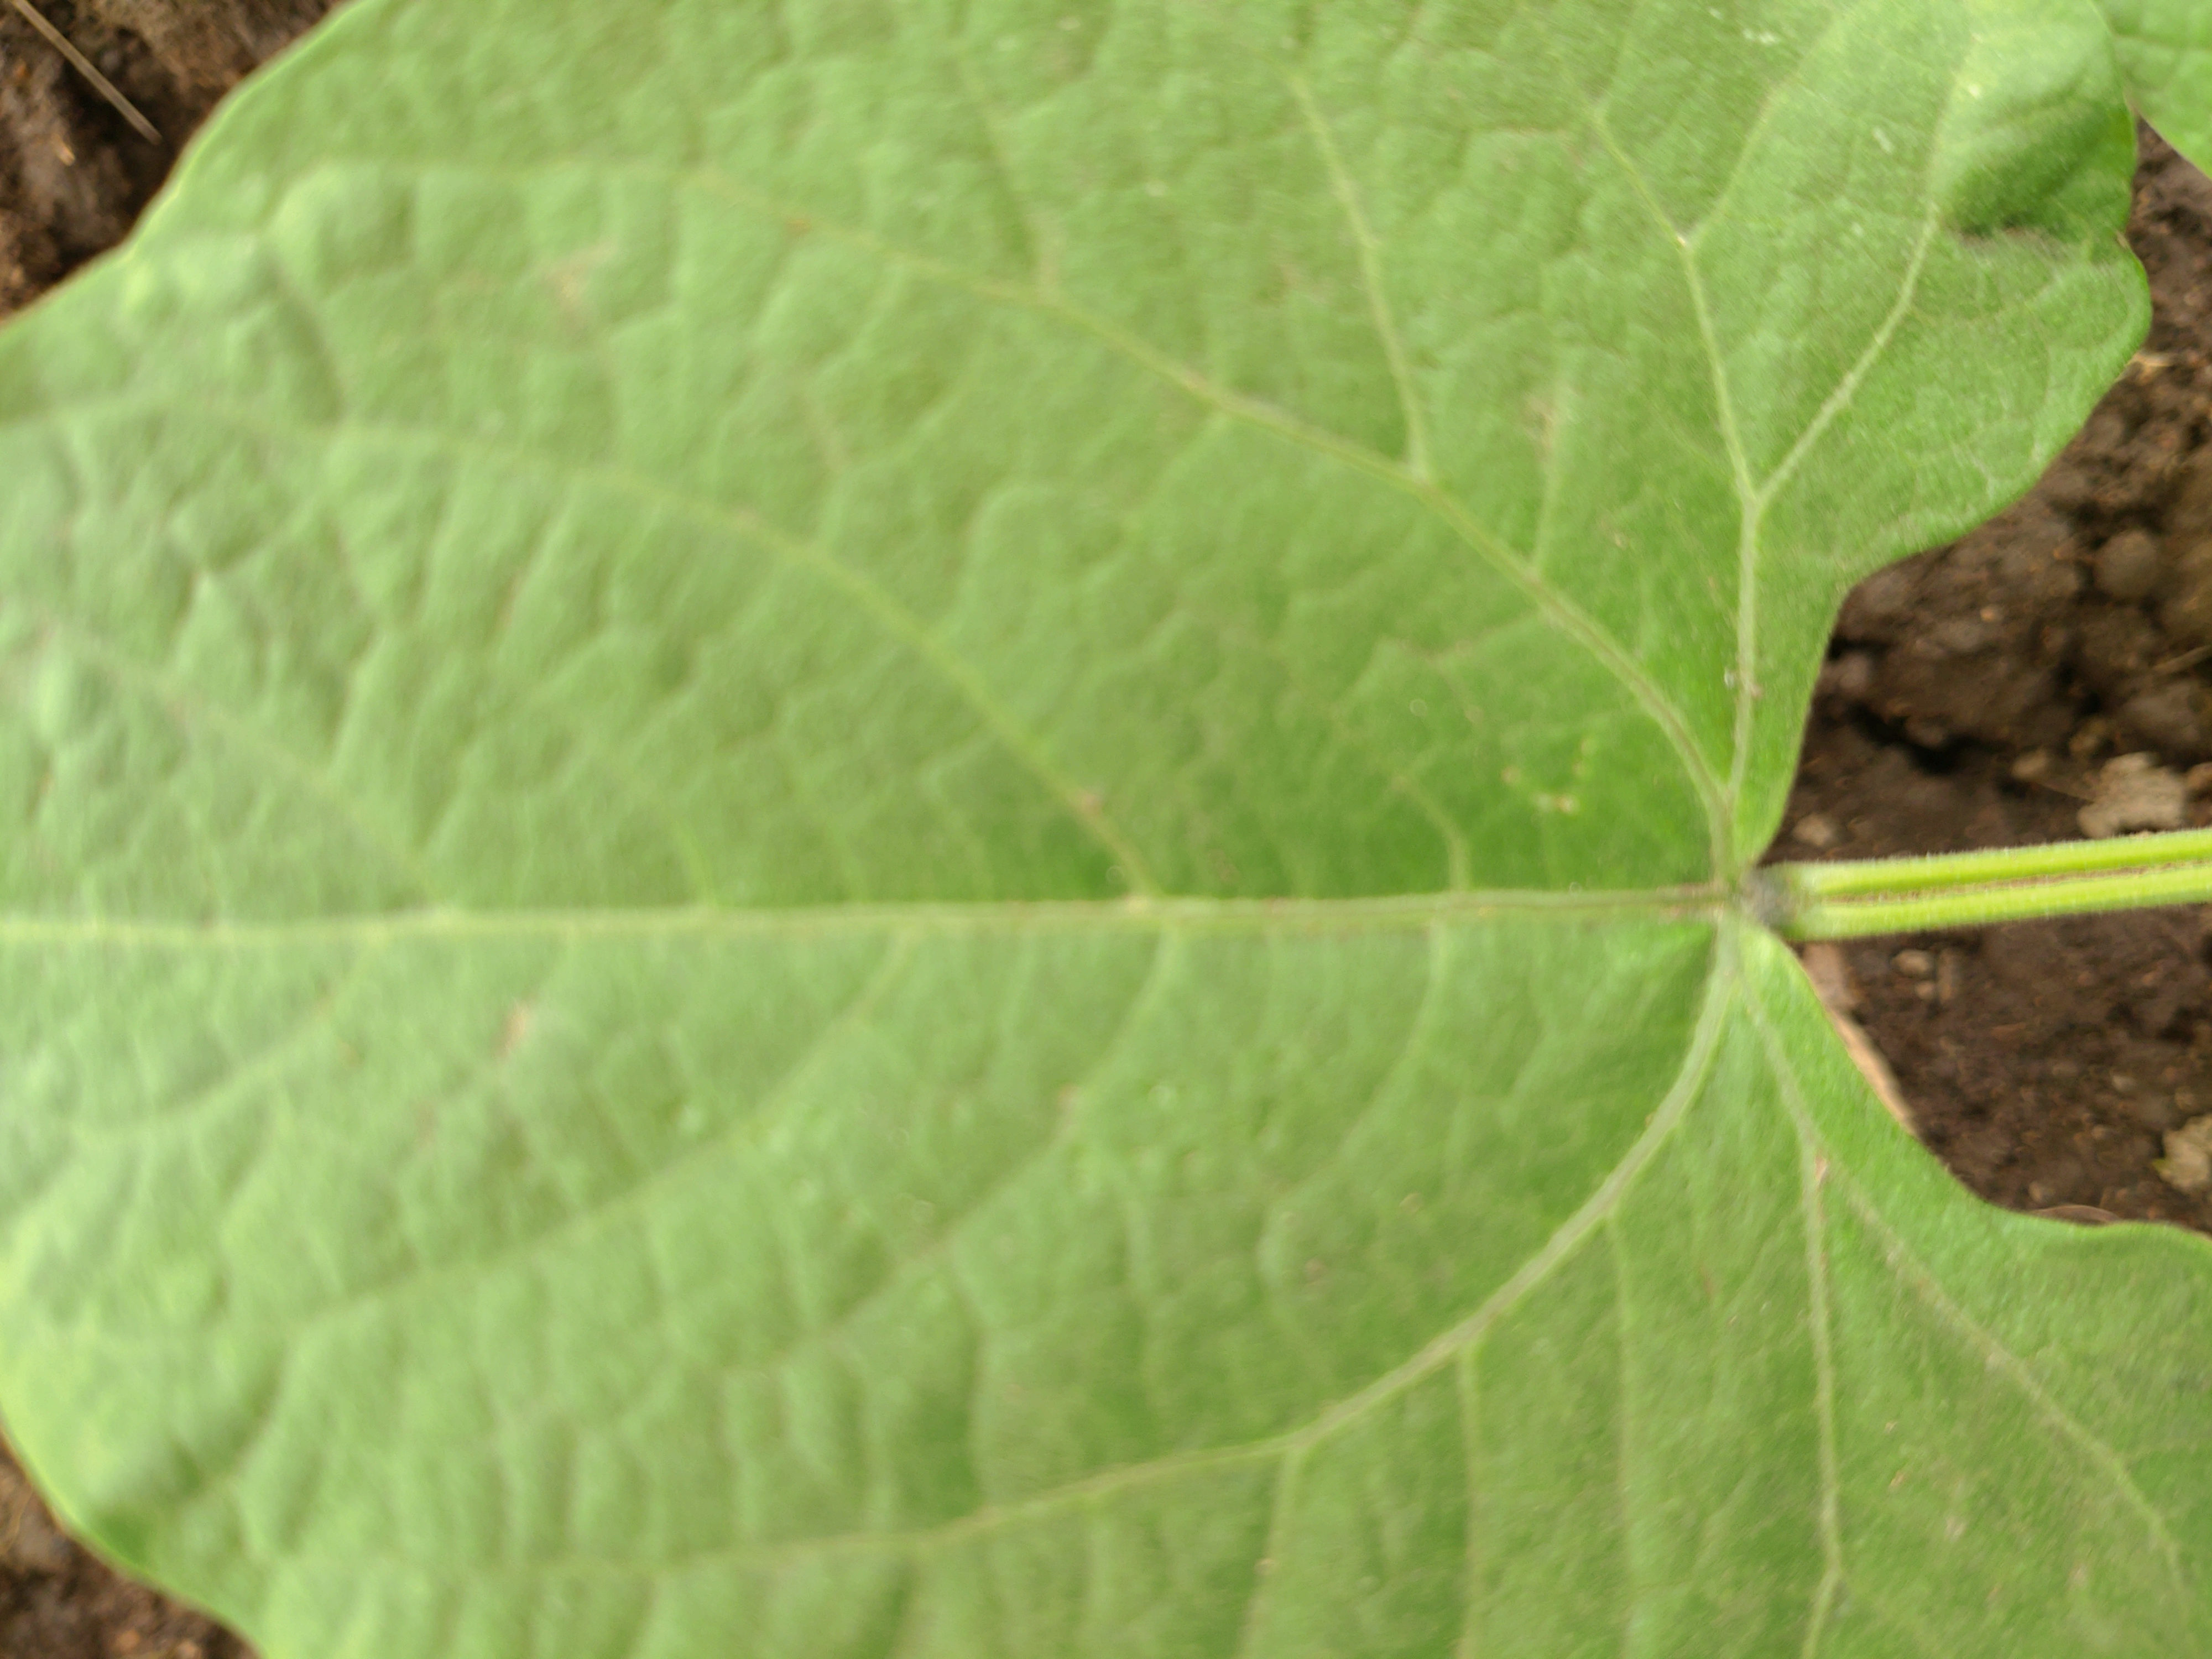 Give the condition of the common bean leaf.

healthy
